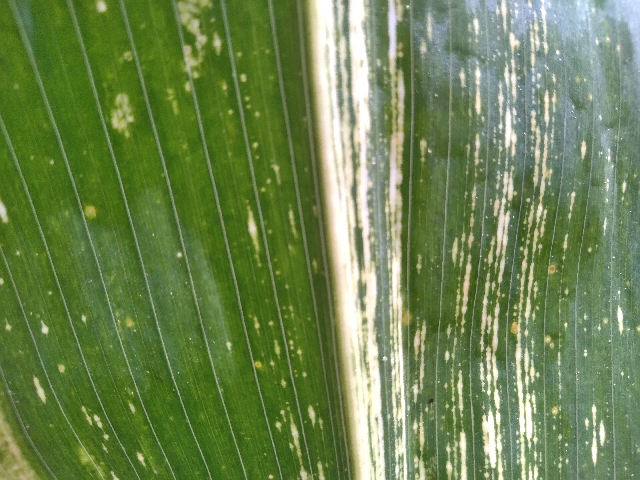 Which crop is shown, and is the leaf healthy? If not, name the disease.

maize, maize streak virus
